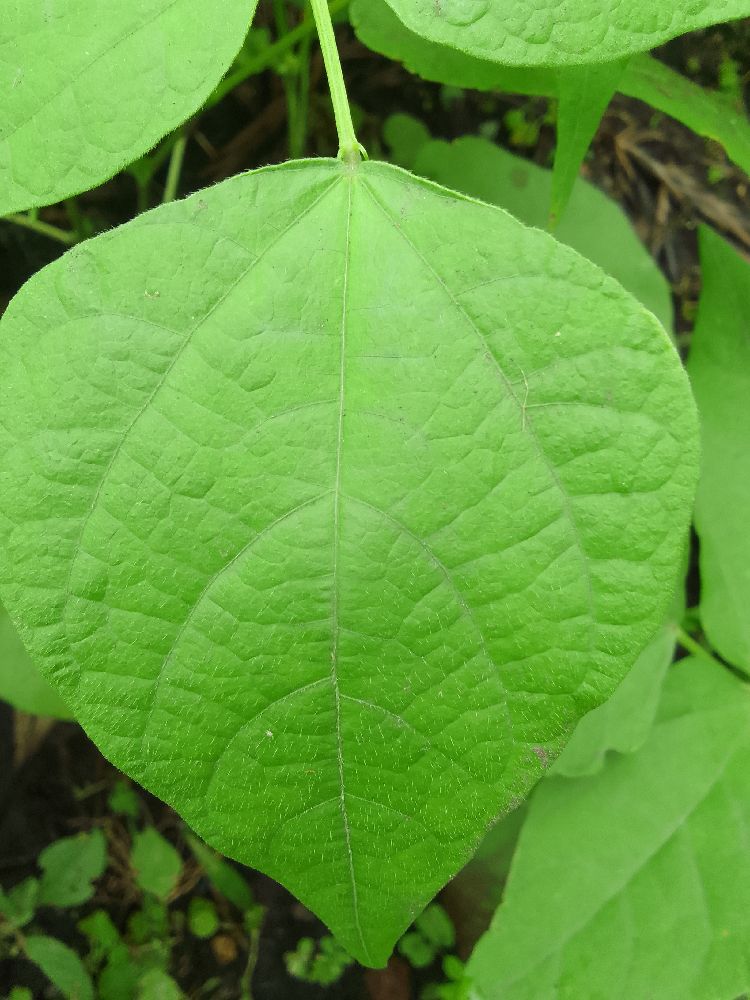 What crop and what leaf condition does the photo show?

common bean, healthy
